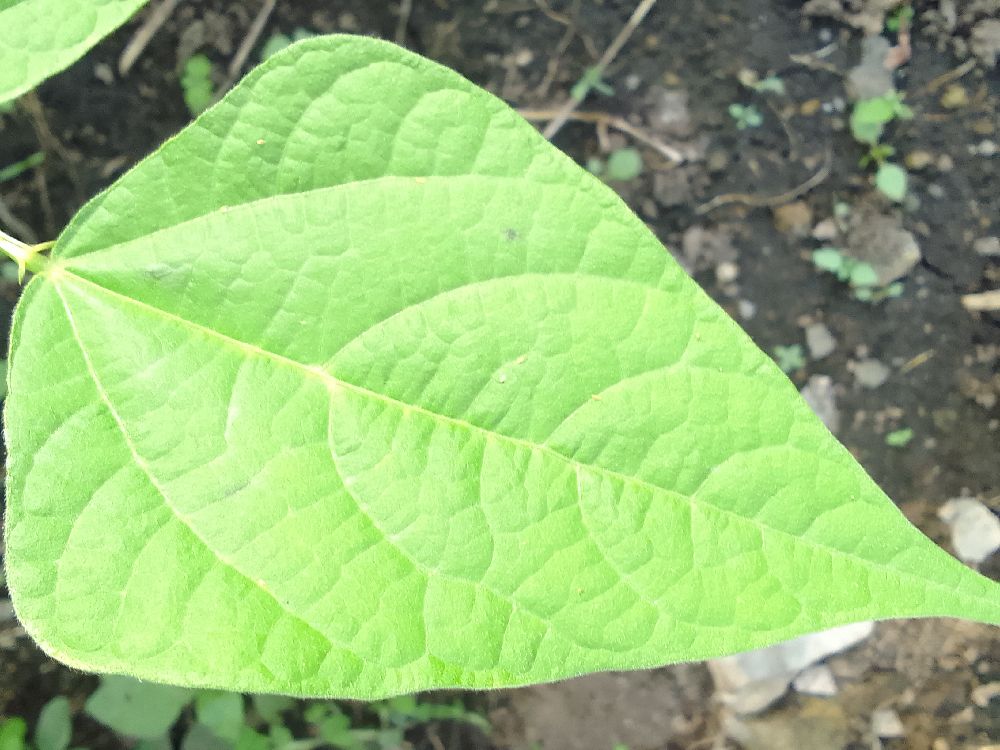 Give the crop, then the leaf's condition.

common bean, healthy
